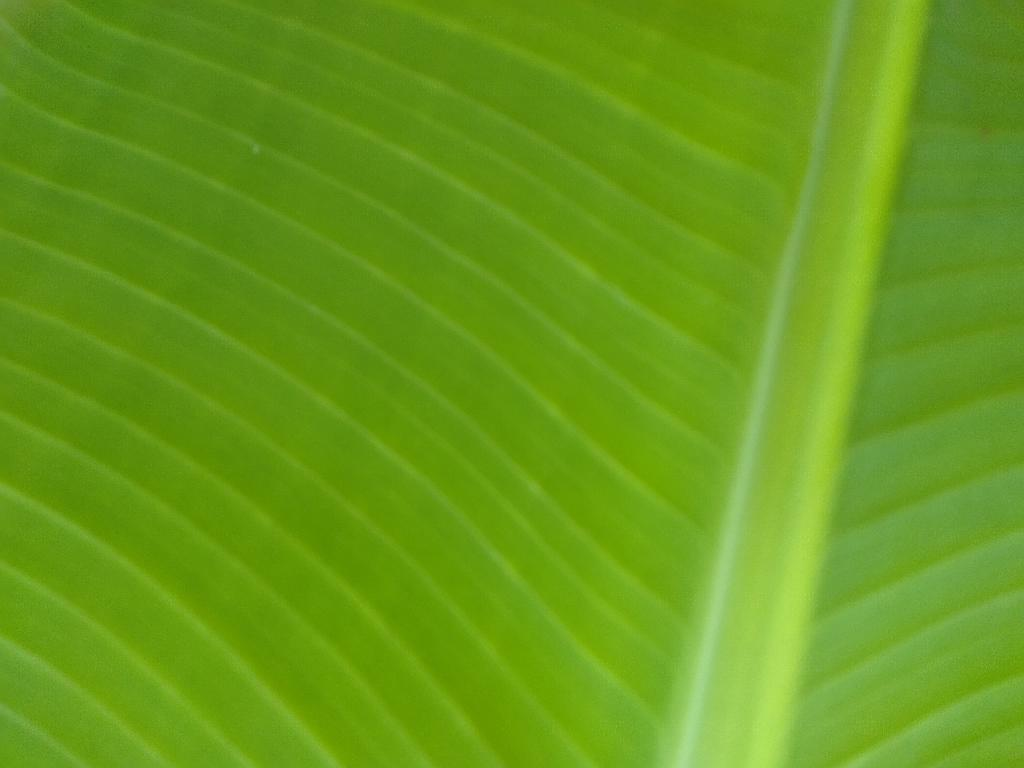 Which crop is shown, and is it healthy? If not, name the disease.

banana, healthy
